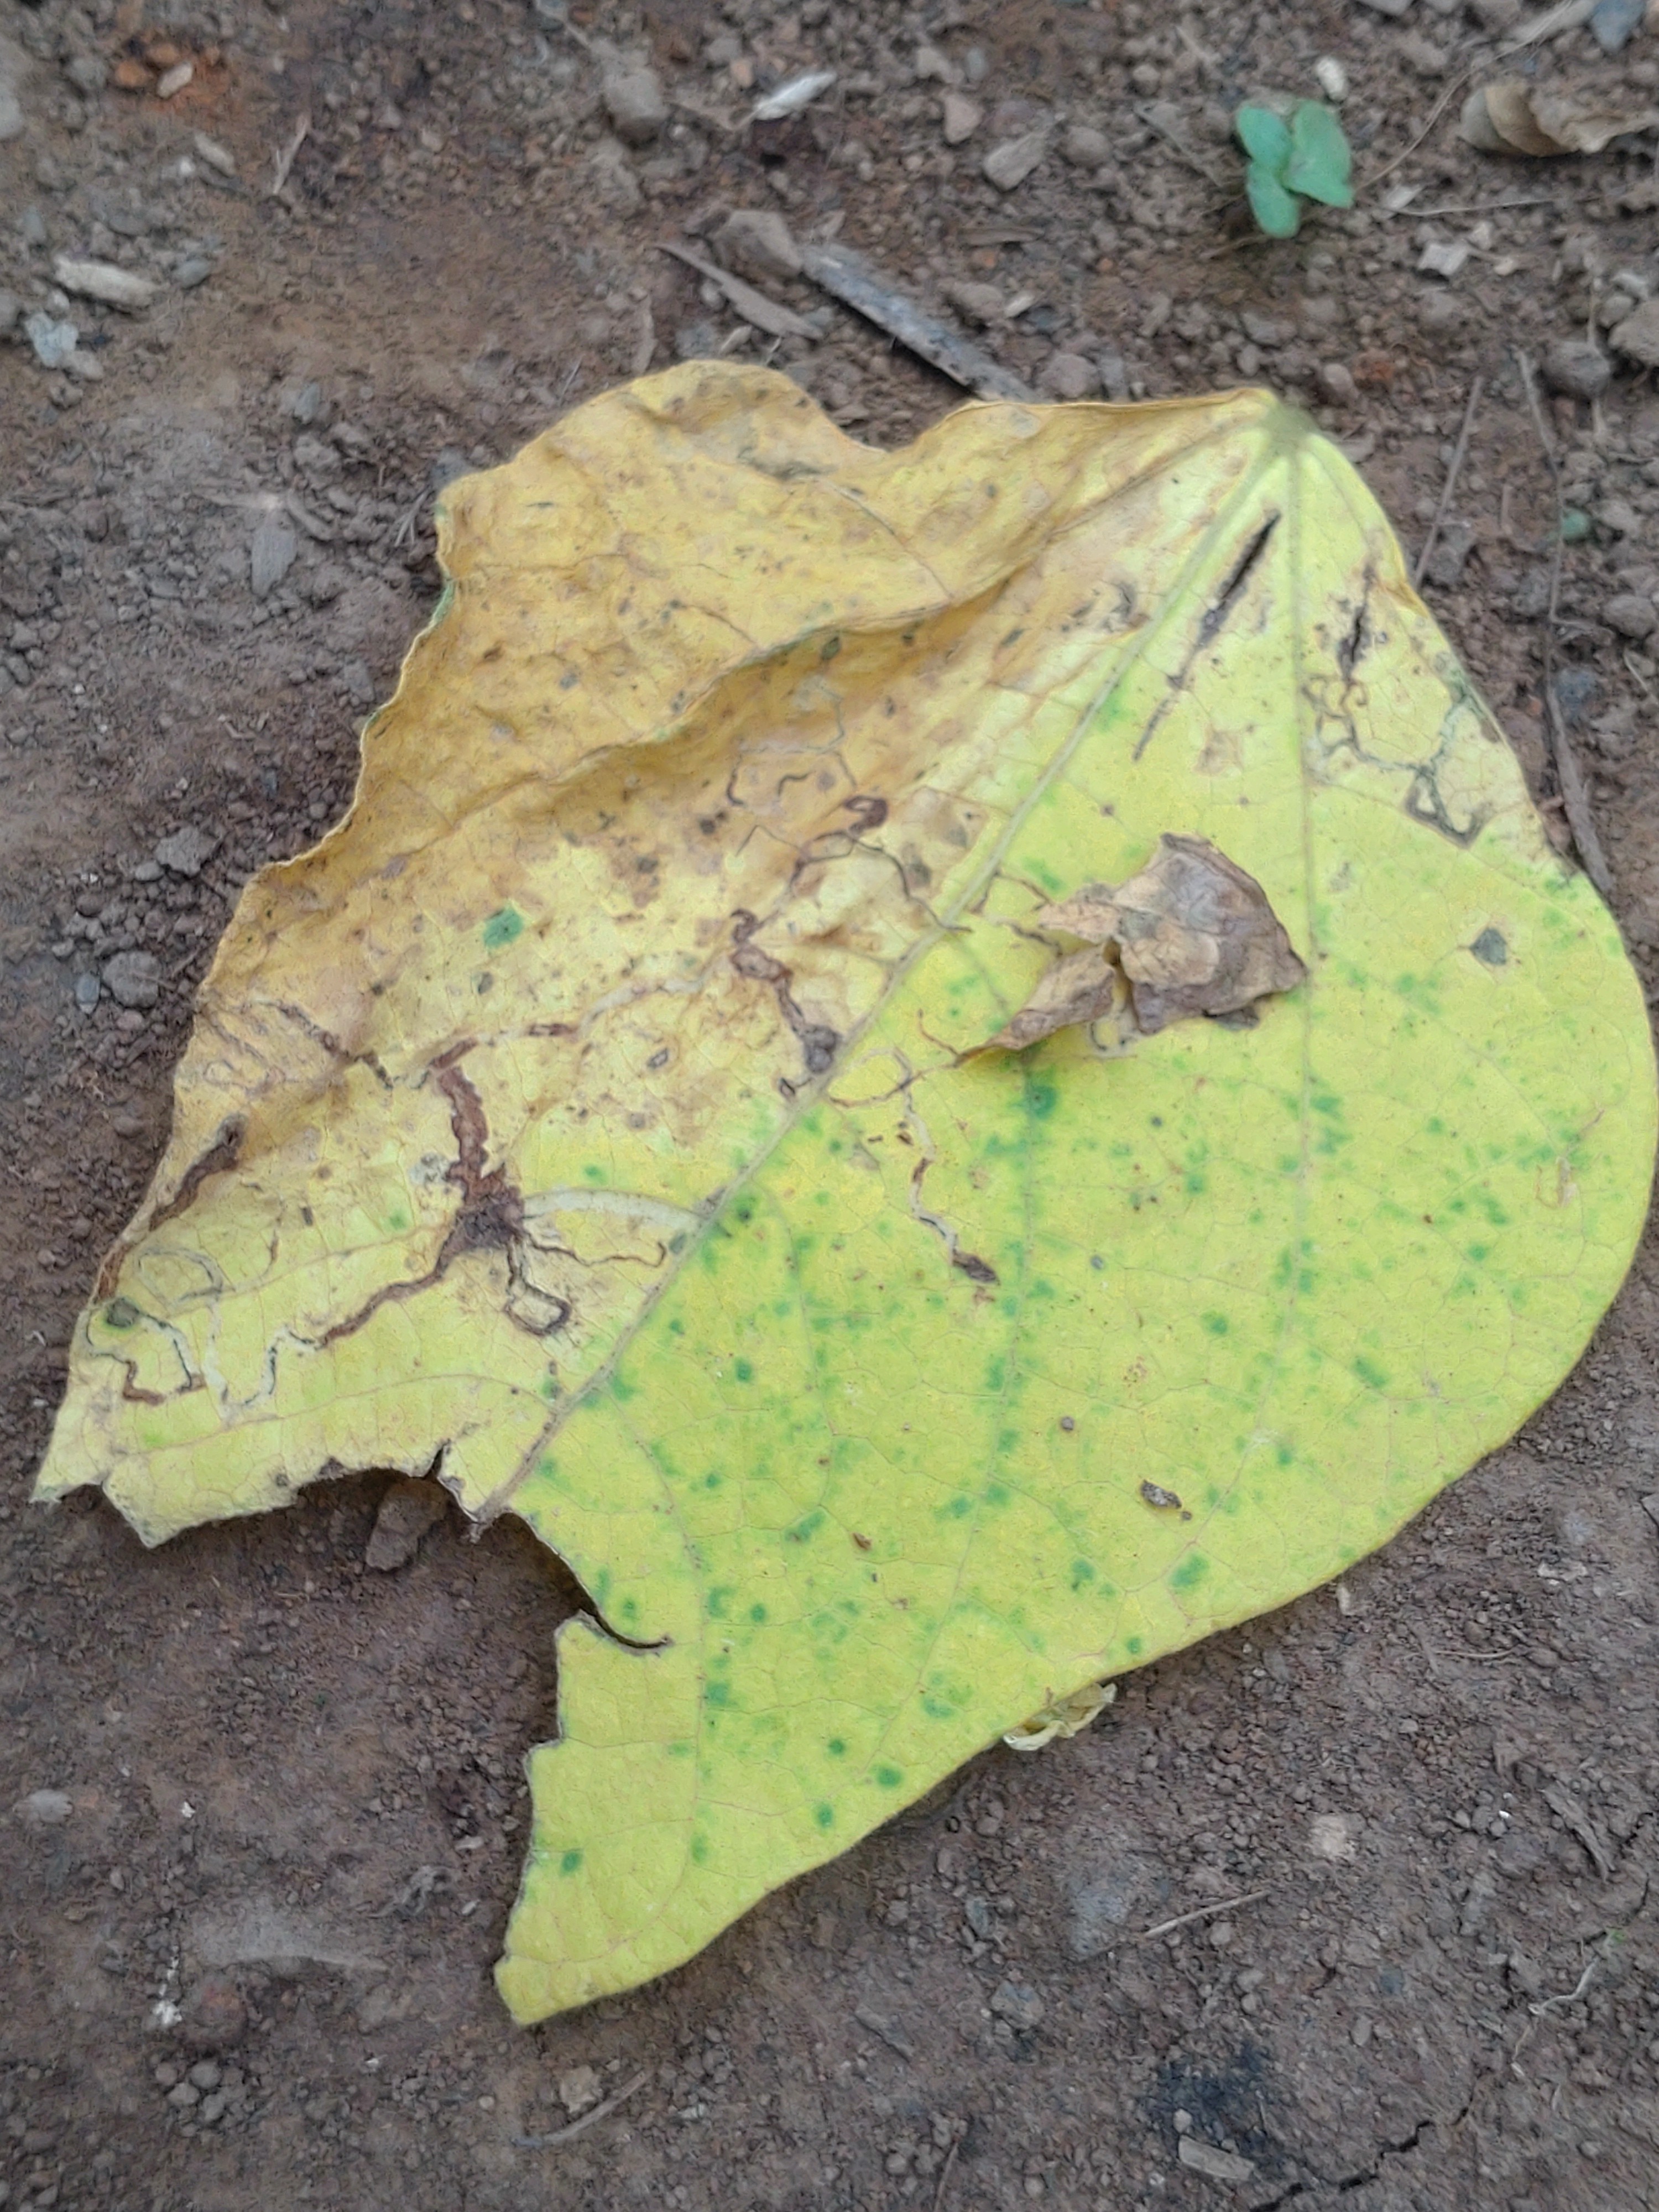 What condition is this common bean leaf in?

anthracnose
